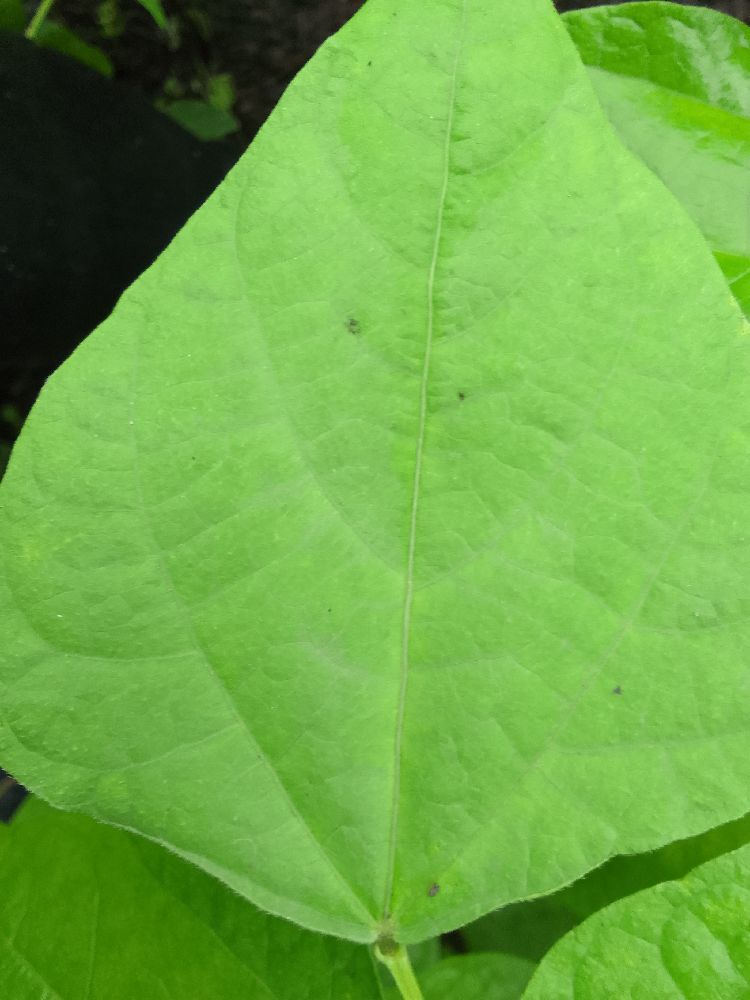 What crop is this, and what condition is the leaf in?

common bean, healthy
